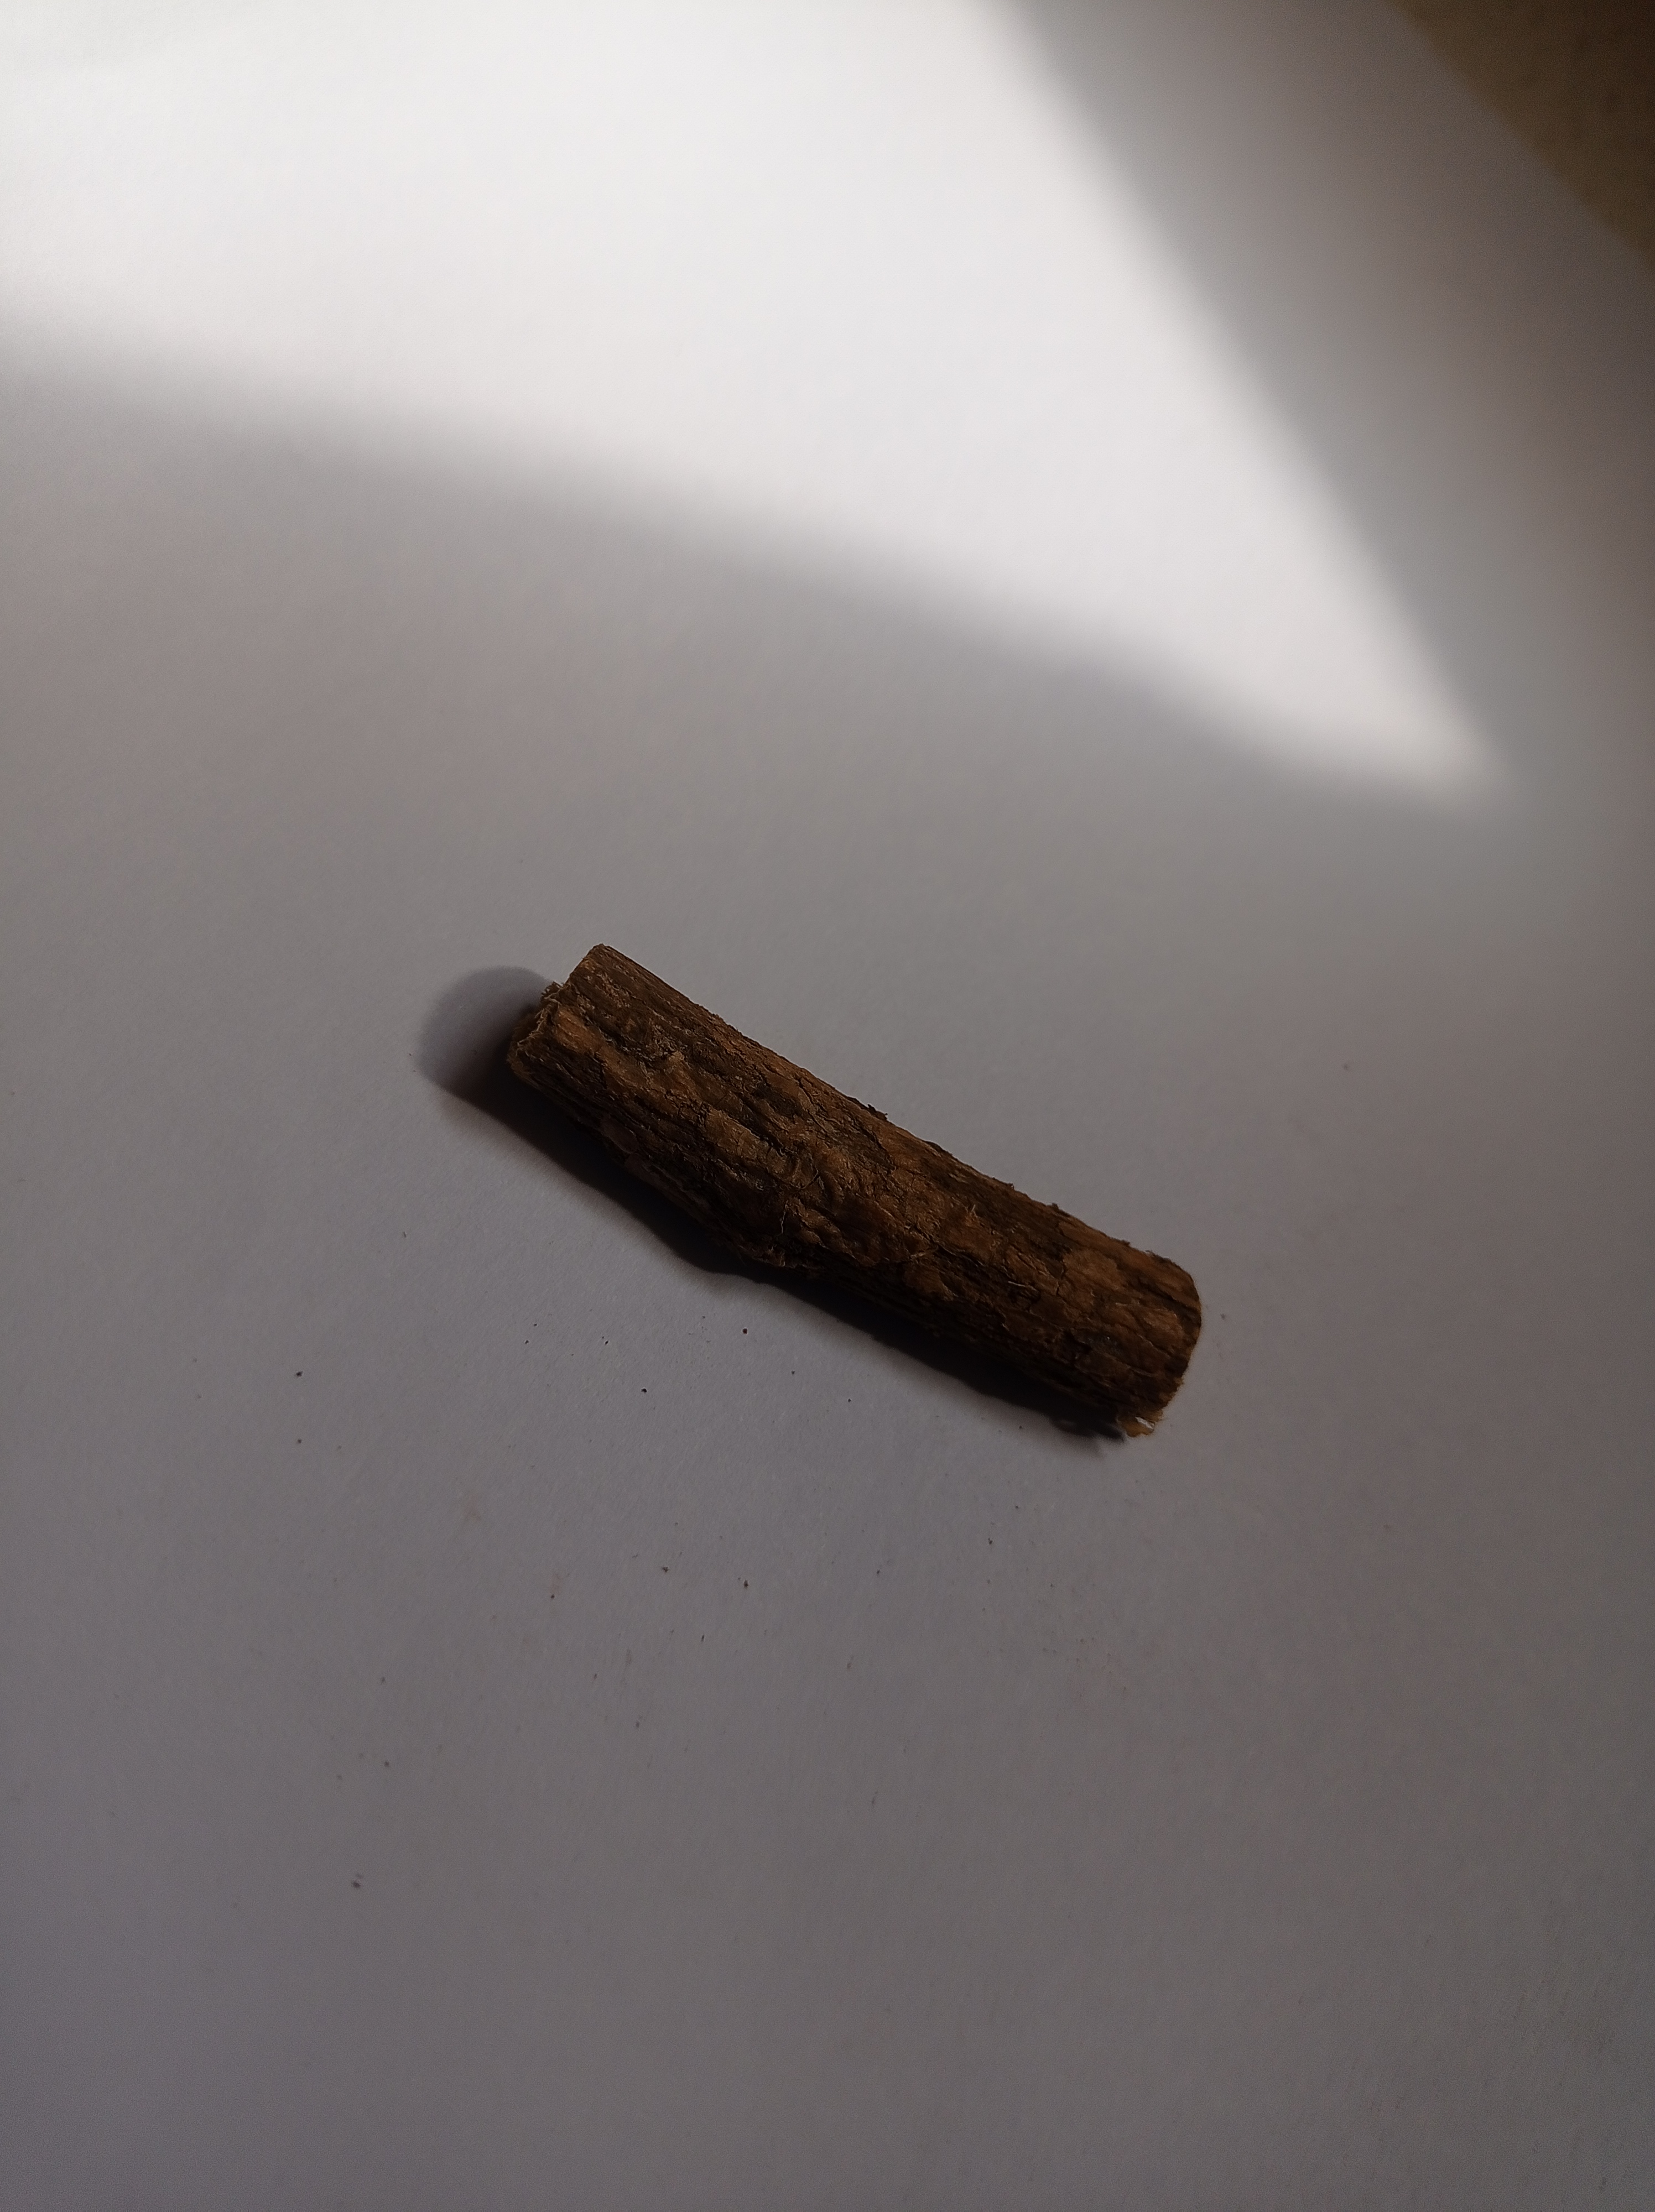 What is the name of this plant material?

jesthamadh
